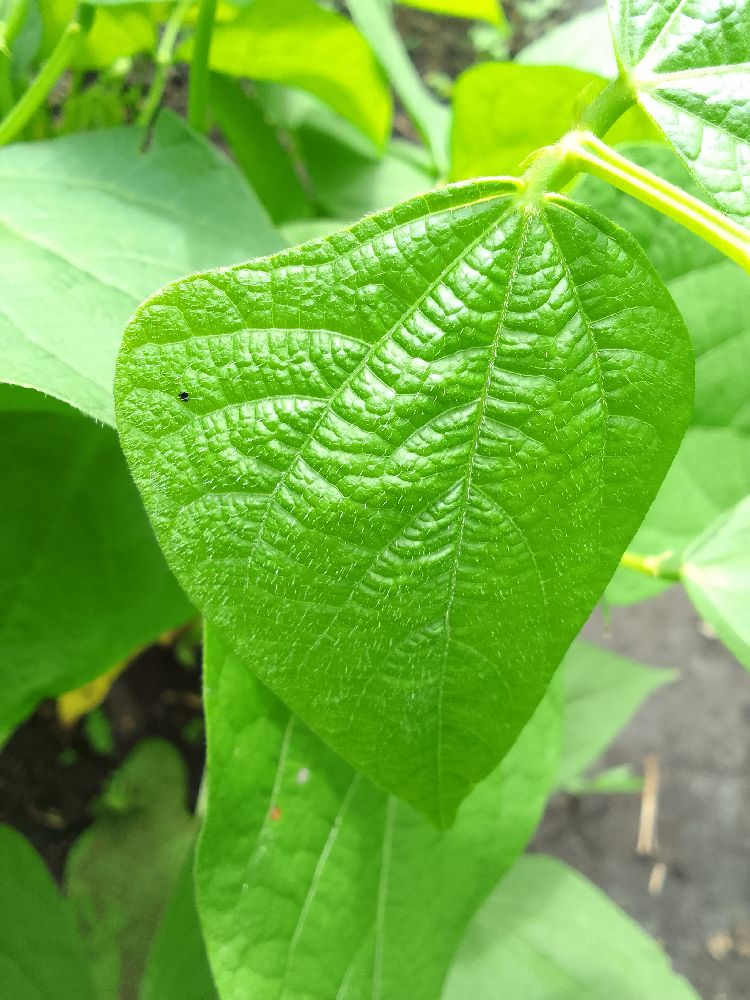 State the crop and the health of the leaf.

common bean, healthy
